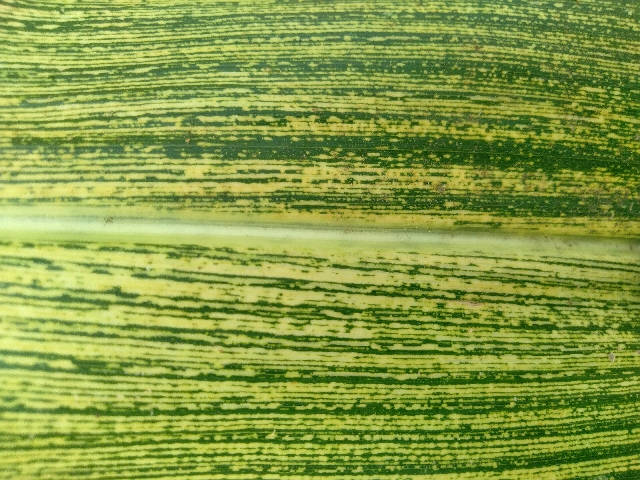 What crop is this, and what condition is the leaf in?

maize, maize streak virus
